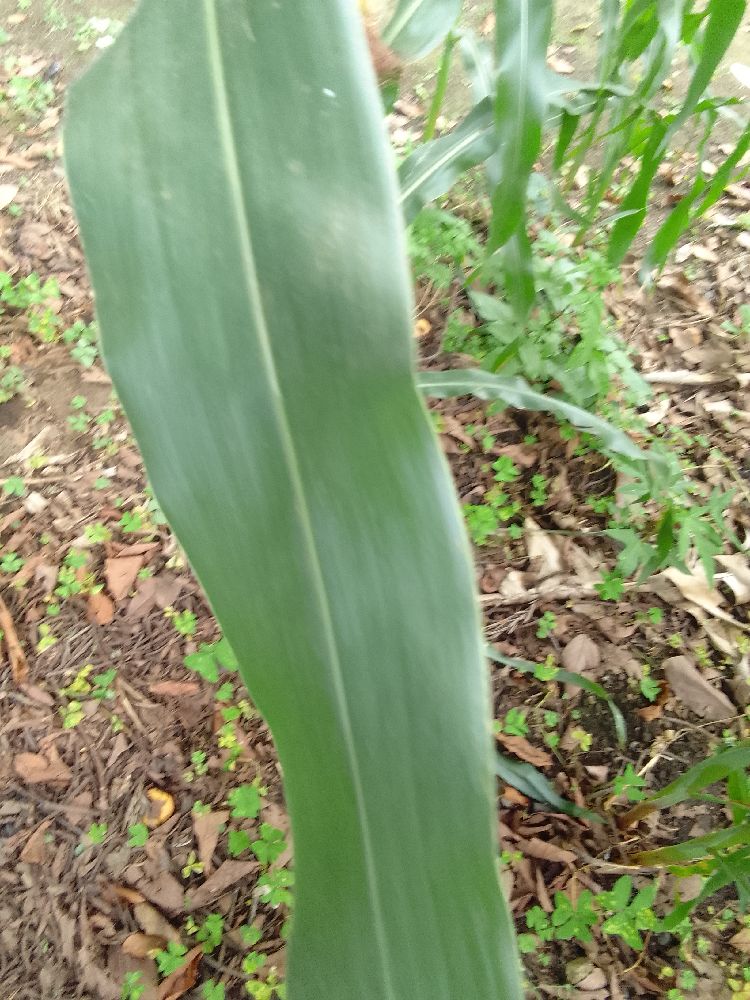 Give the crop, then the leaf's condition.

maize, healthy
